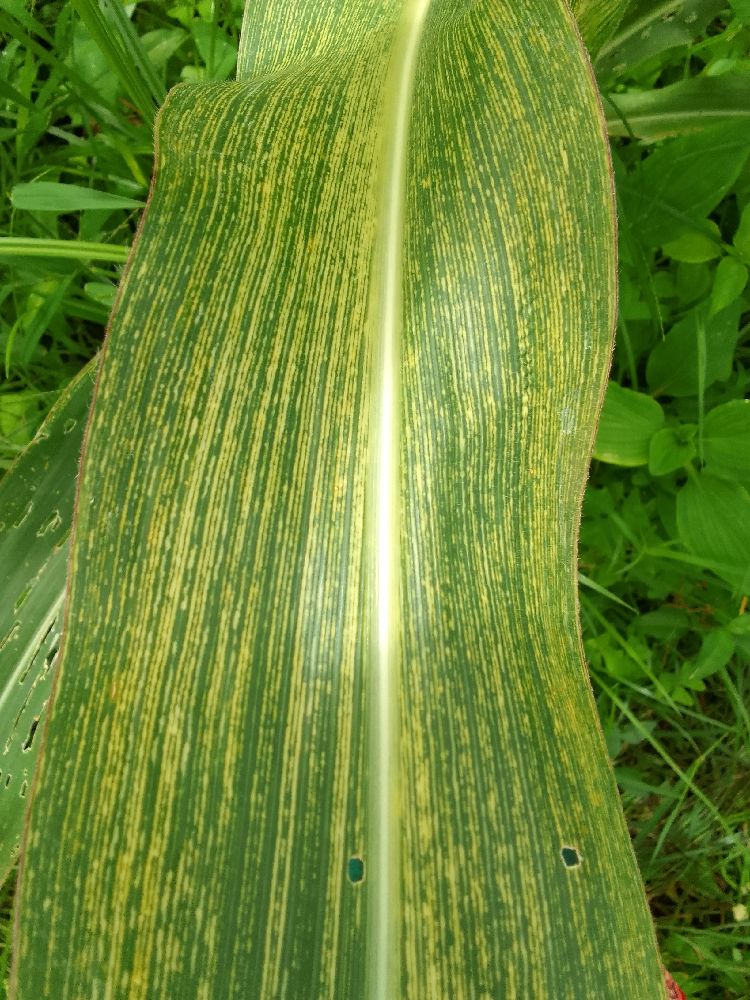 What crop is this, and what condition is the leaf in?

maize, maize streak virus
